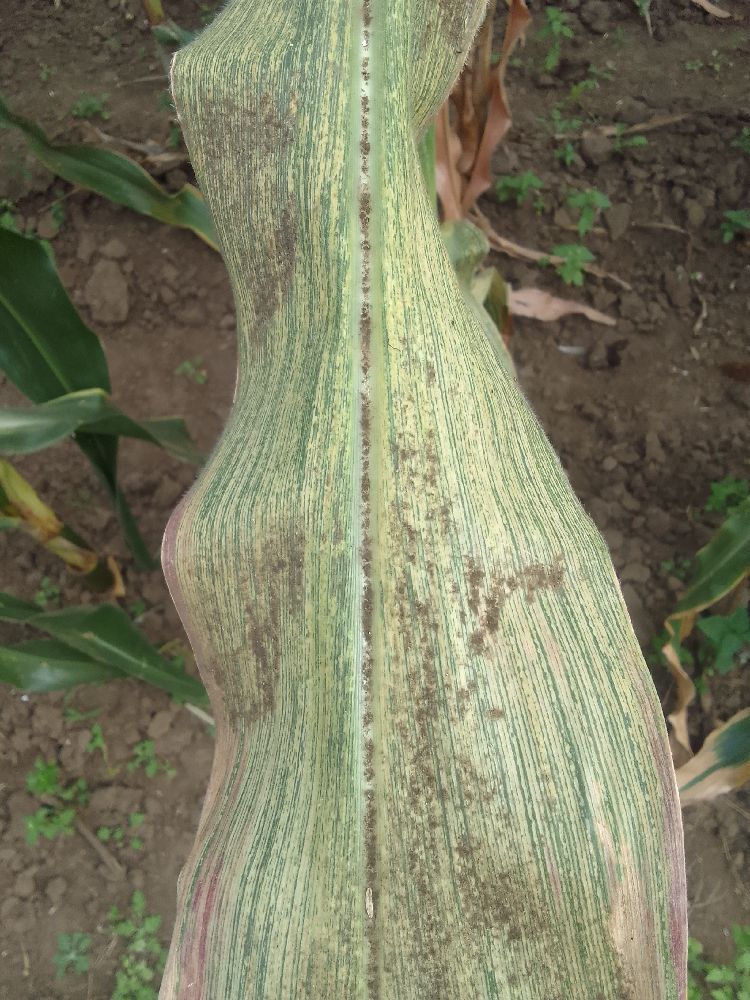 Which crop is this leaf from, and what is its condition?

maize, maize streak virus
